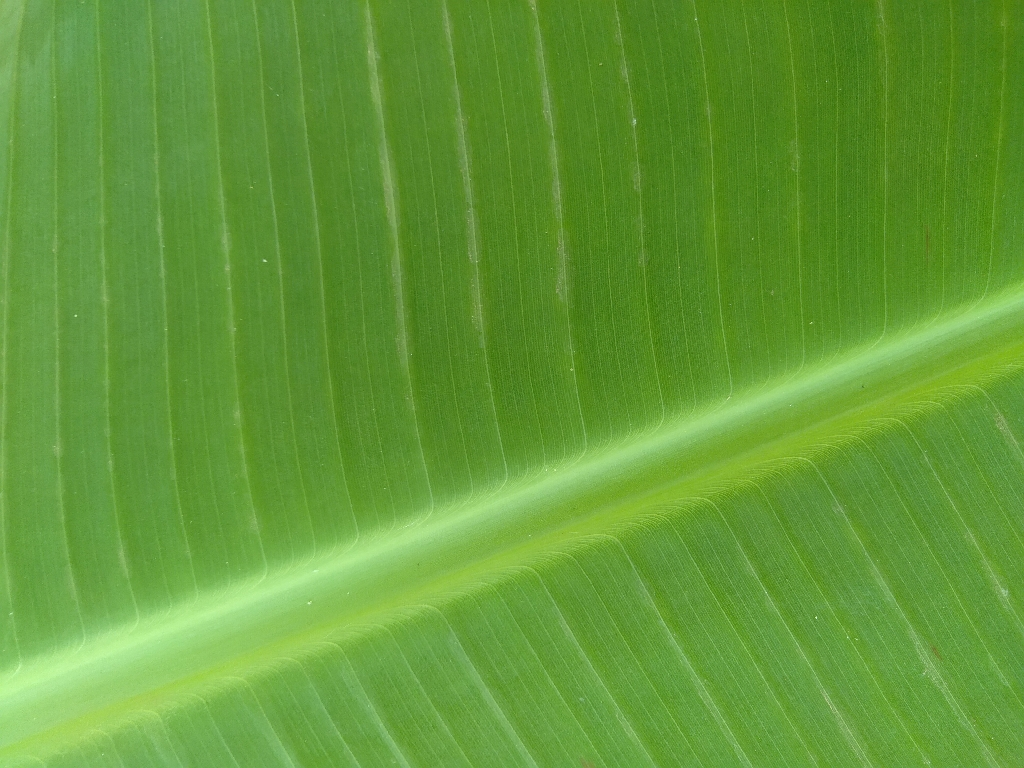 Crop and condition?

banana, healthy
